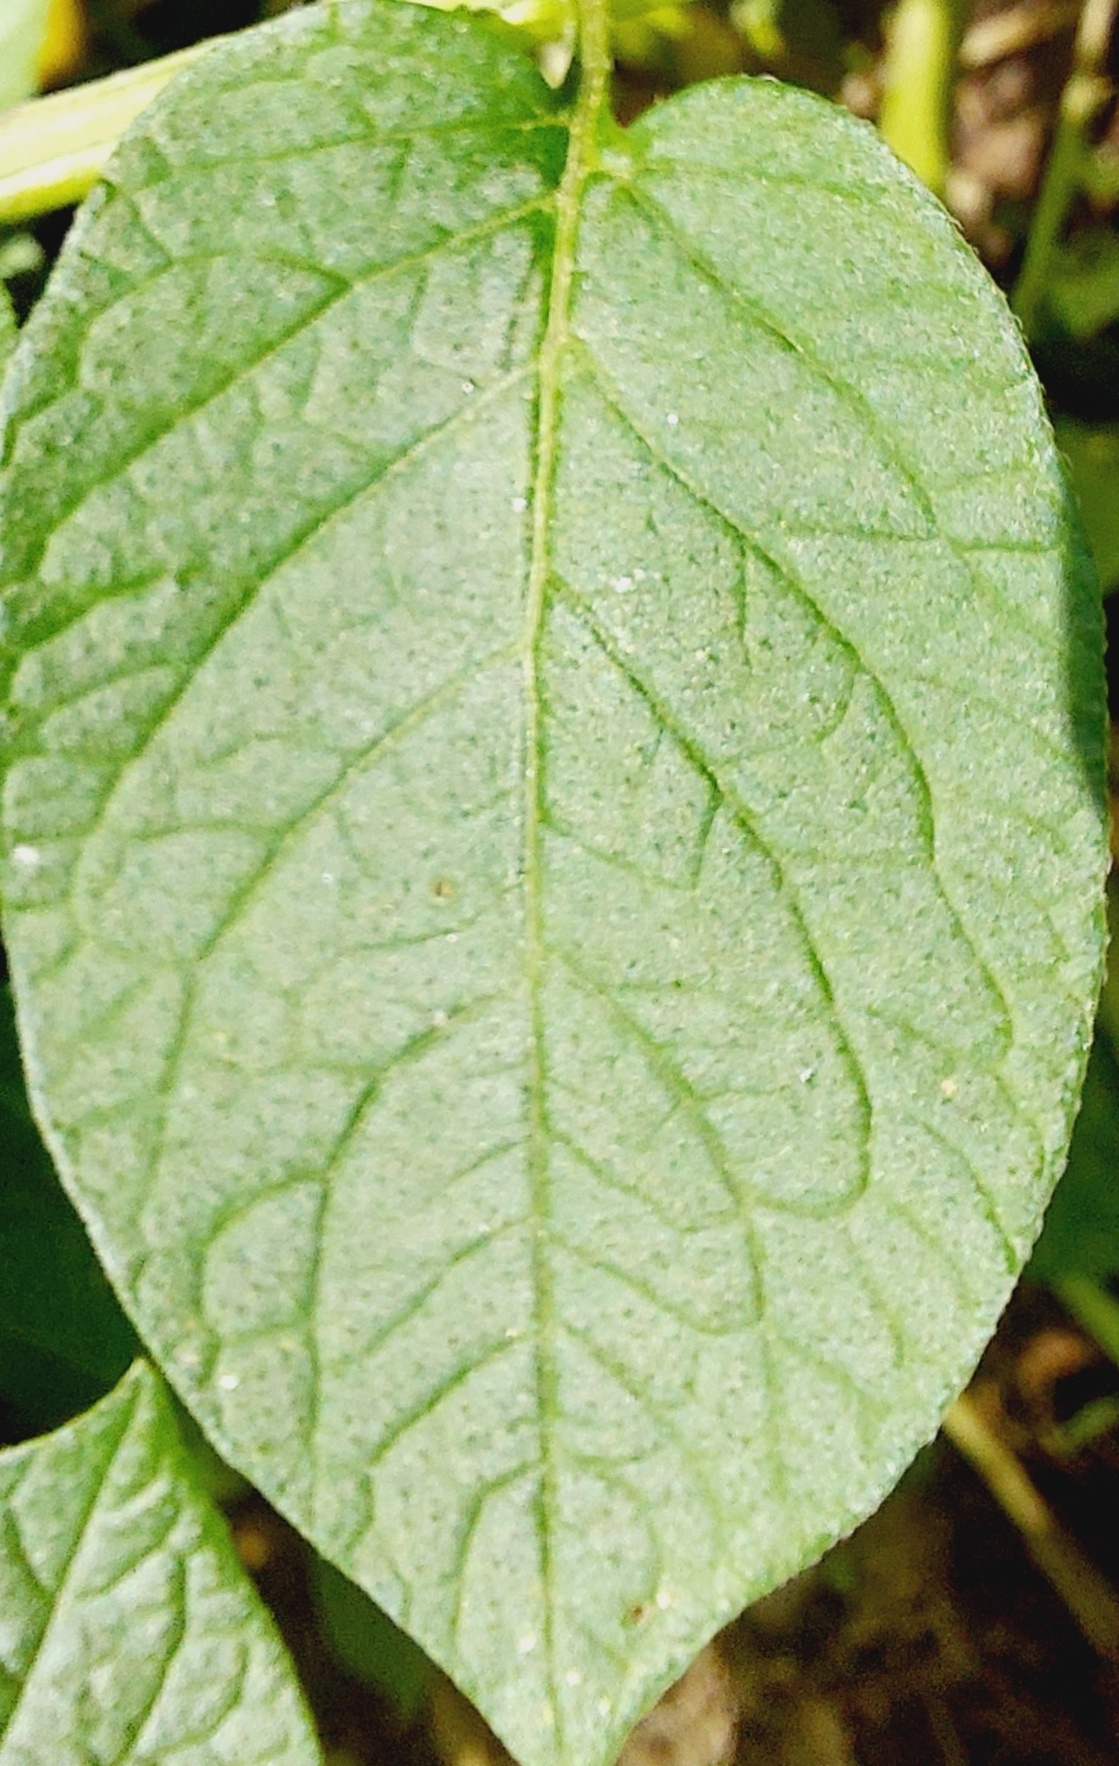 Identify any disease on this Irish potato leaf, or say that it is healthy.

healthy
